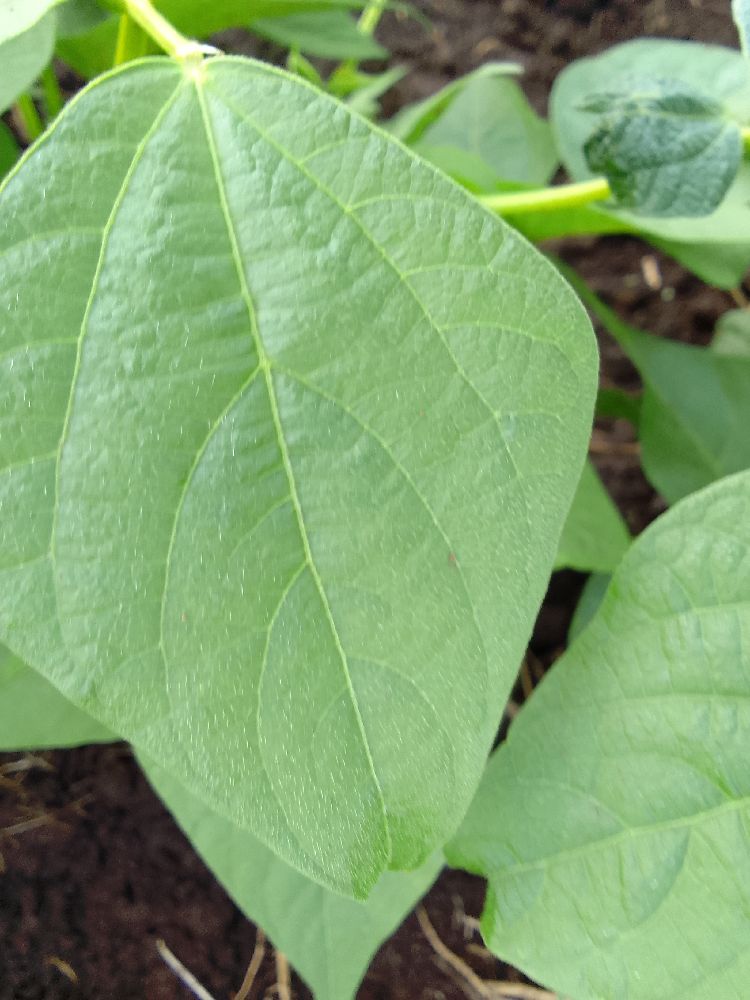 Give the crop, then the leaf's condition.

common bean, healthy
